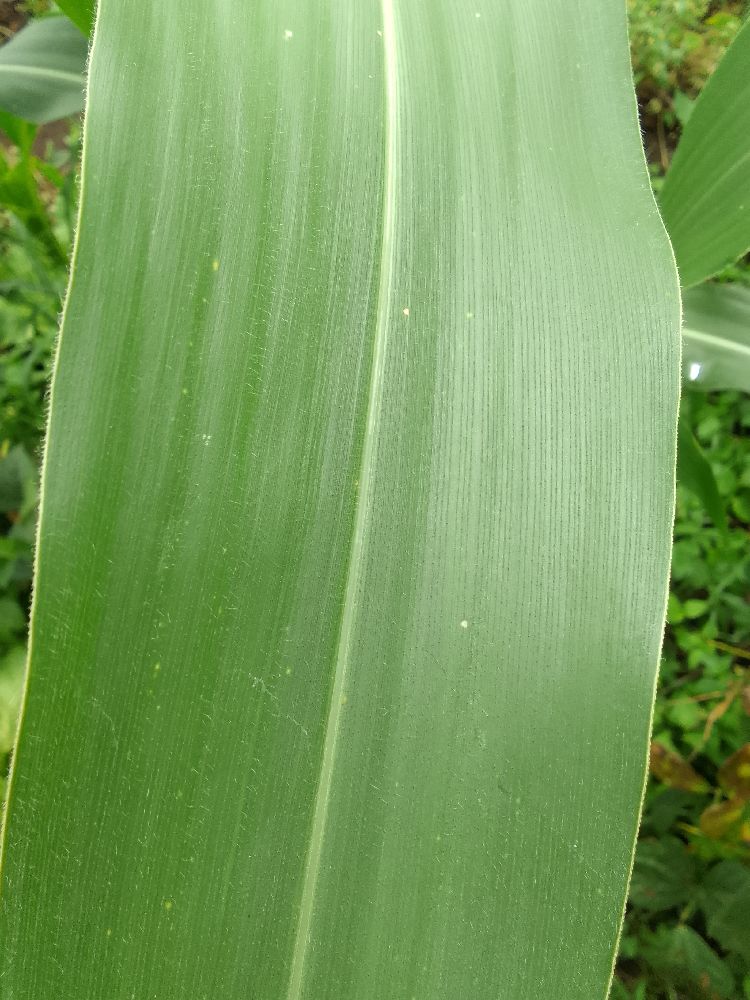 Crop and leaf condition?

maize, healthy
